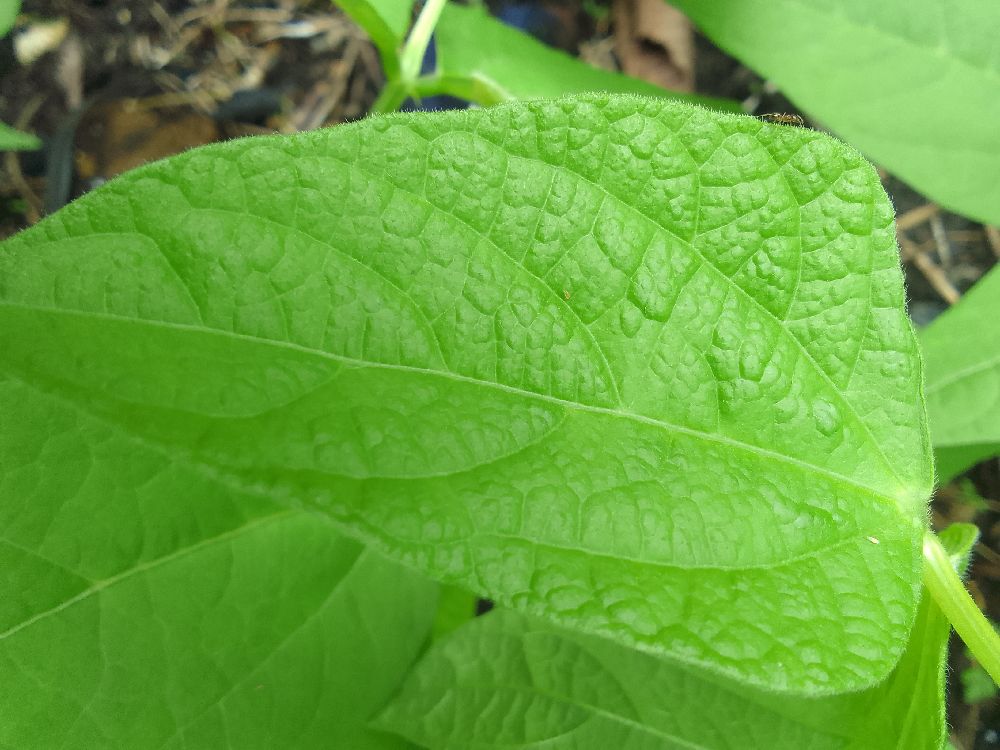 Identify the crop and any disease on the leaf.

common bean, healthy
